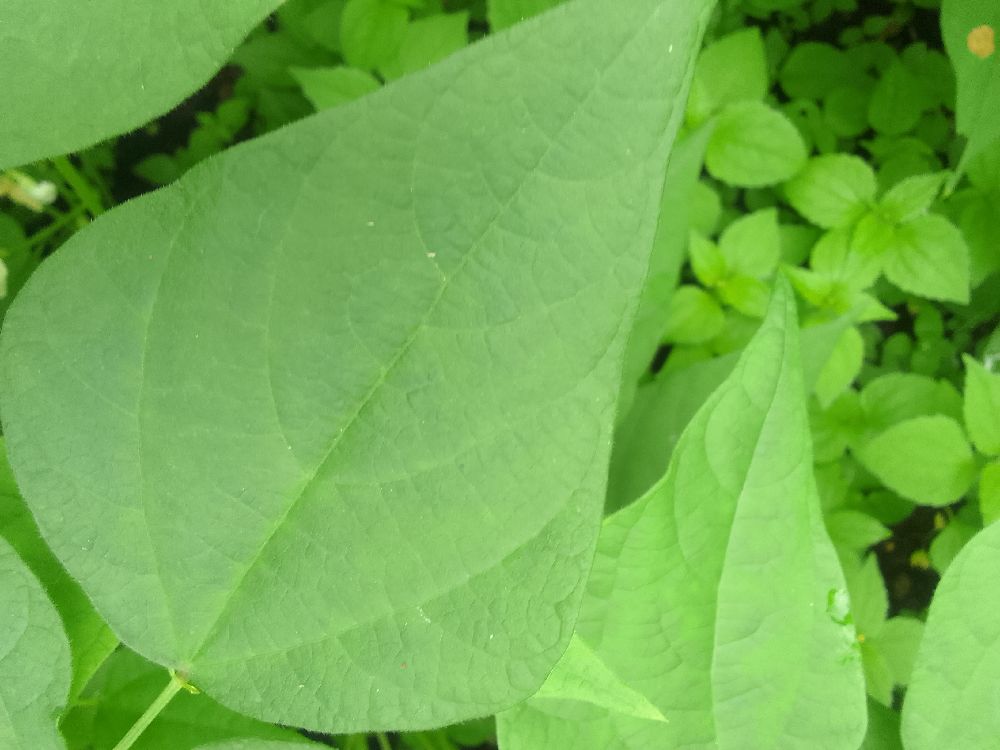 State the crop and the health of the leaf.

common bean, healthy
